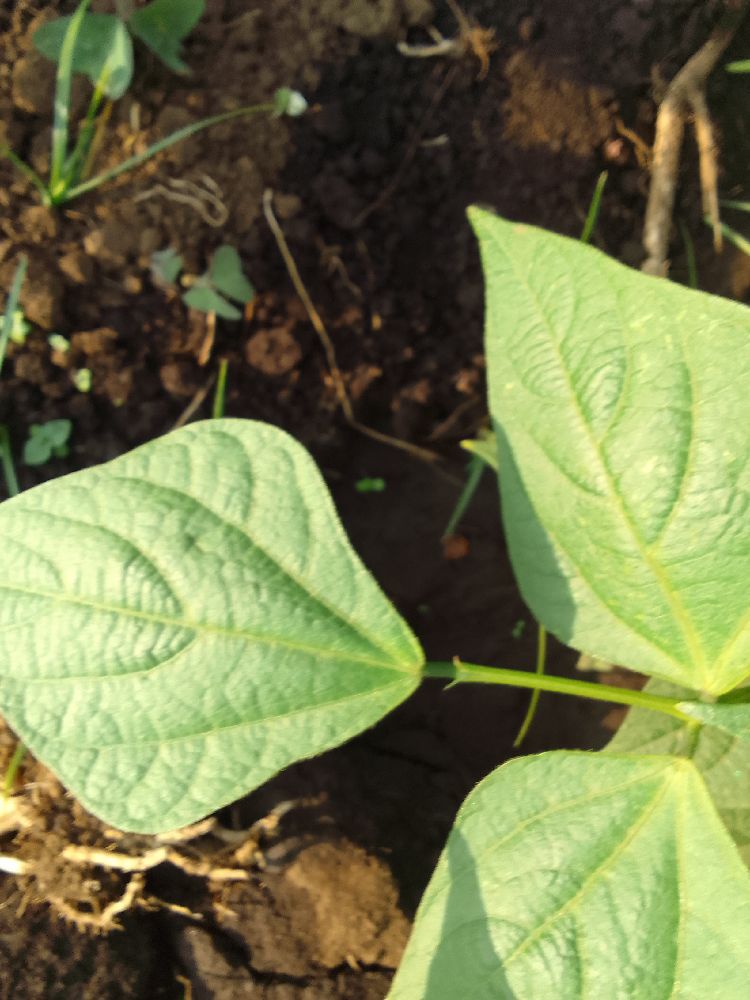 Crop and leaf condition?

common bean, healthy
